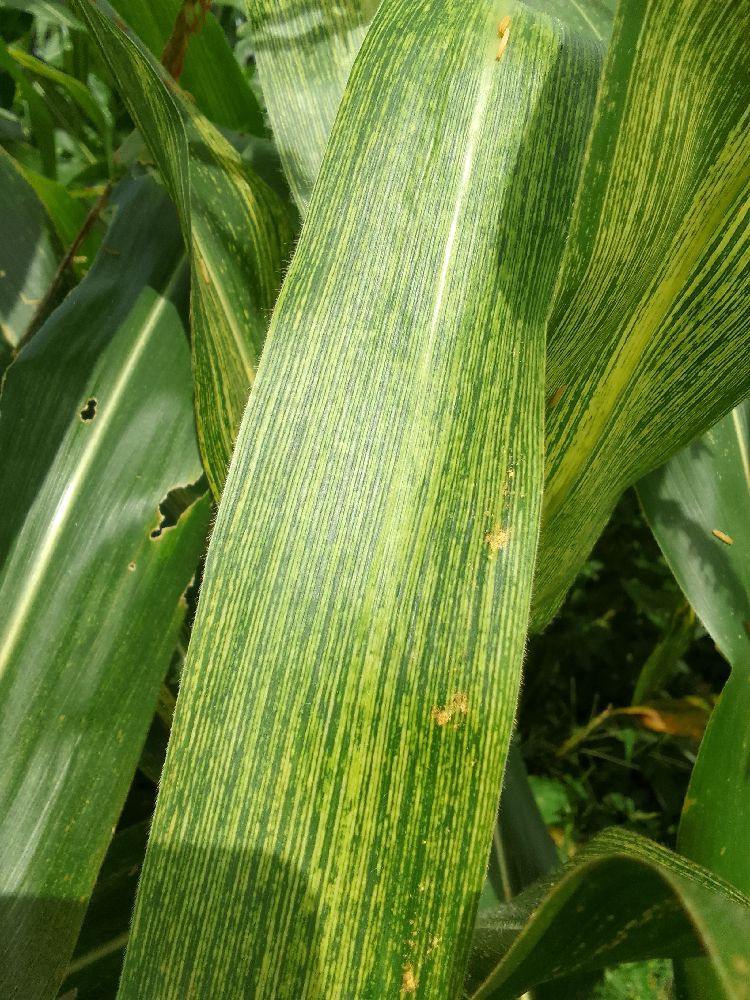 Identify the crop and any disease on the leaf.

maize, maize streak virus
